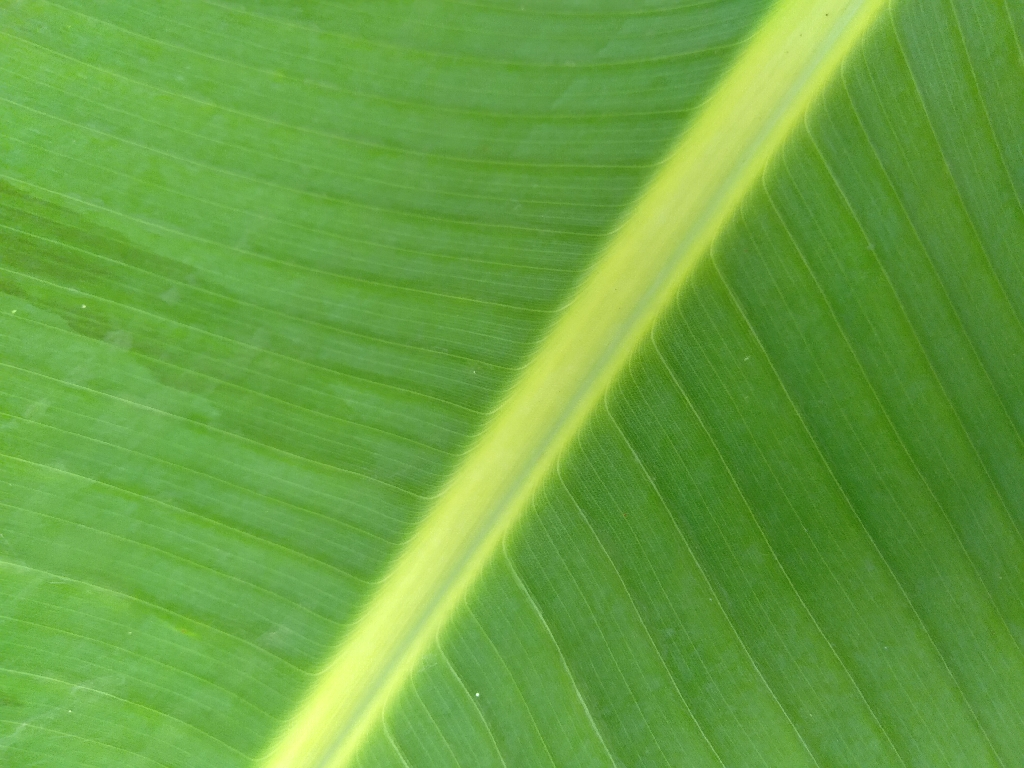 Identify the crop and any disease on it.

banana, healthy
